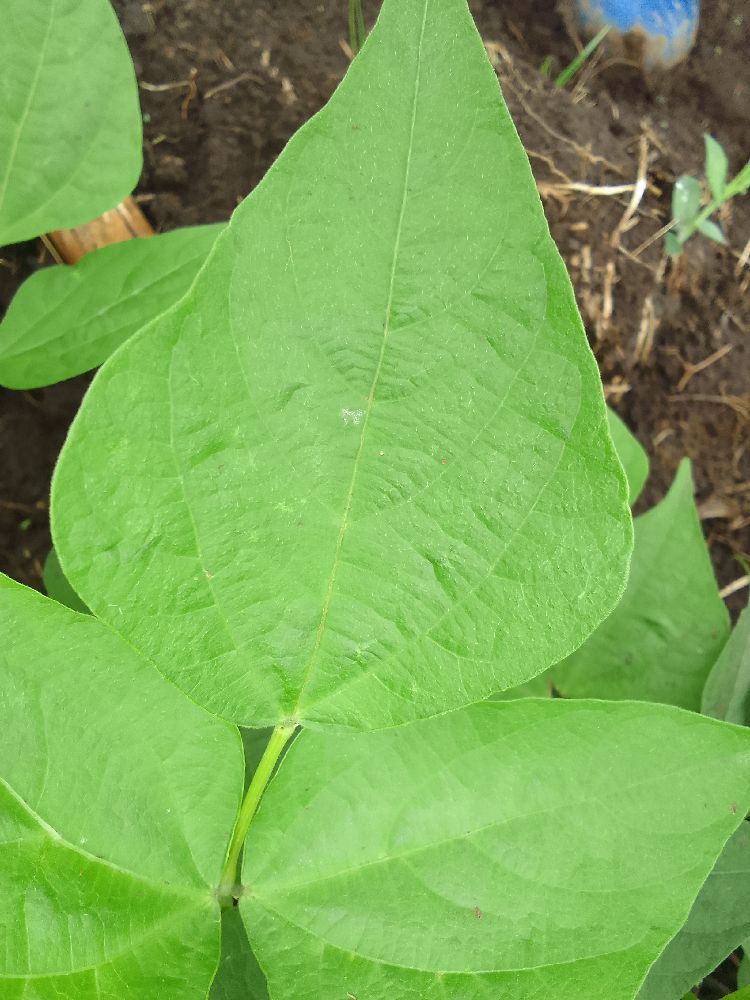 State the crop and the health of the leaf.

common bean, healthy
